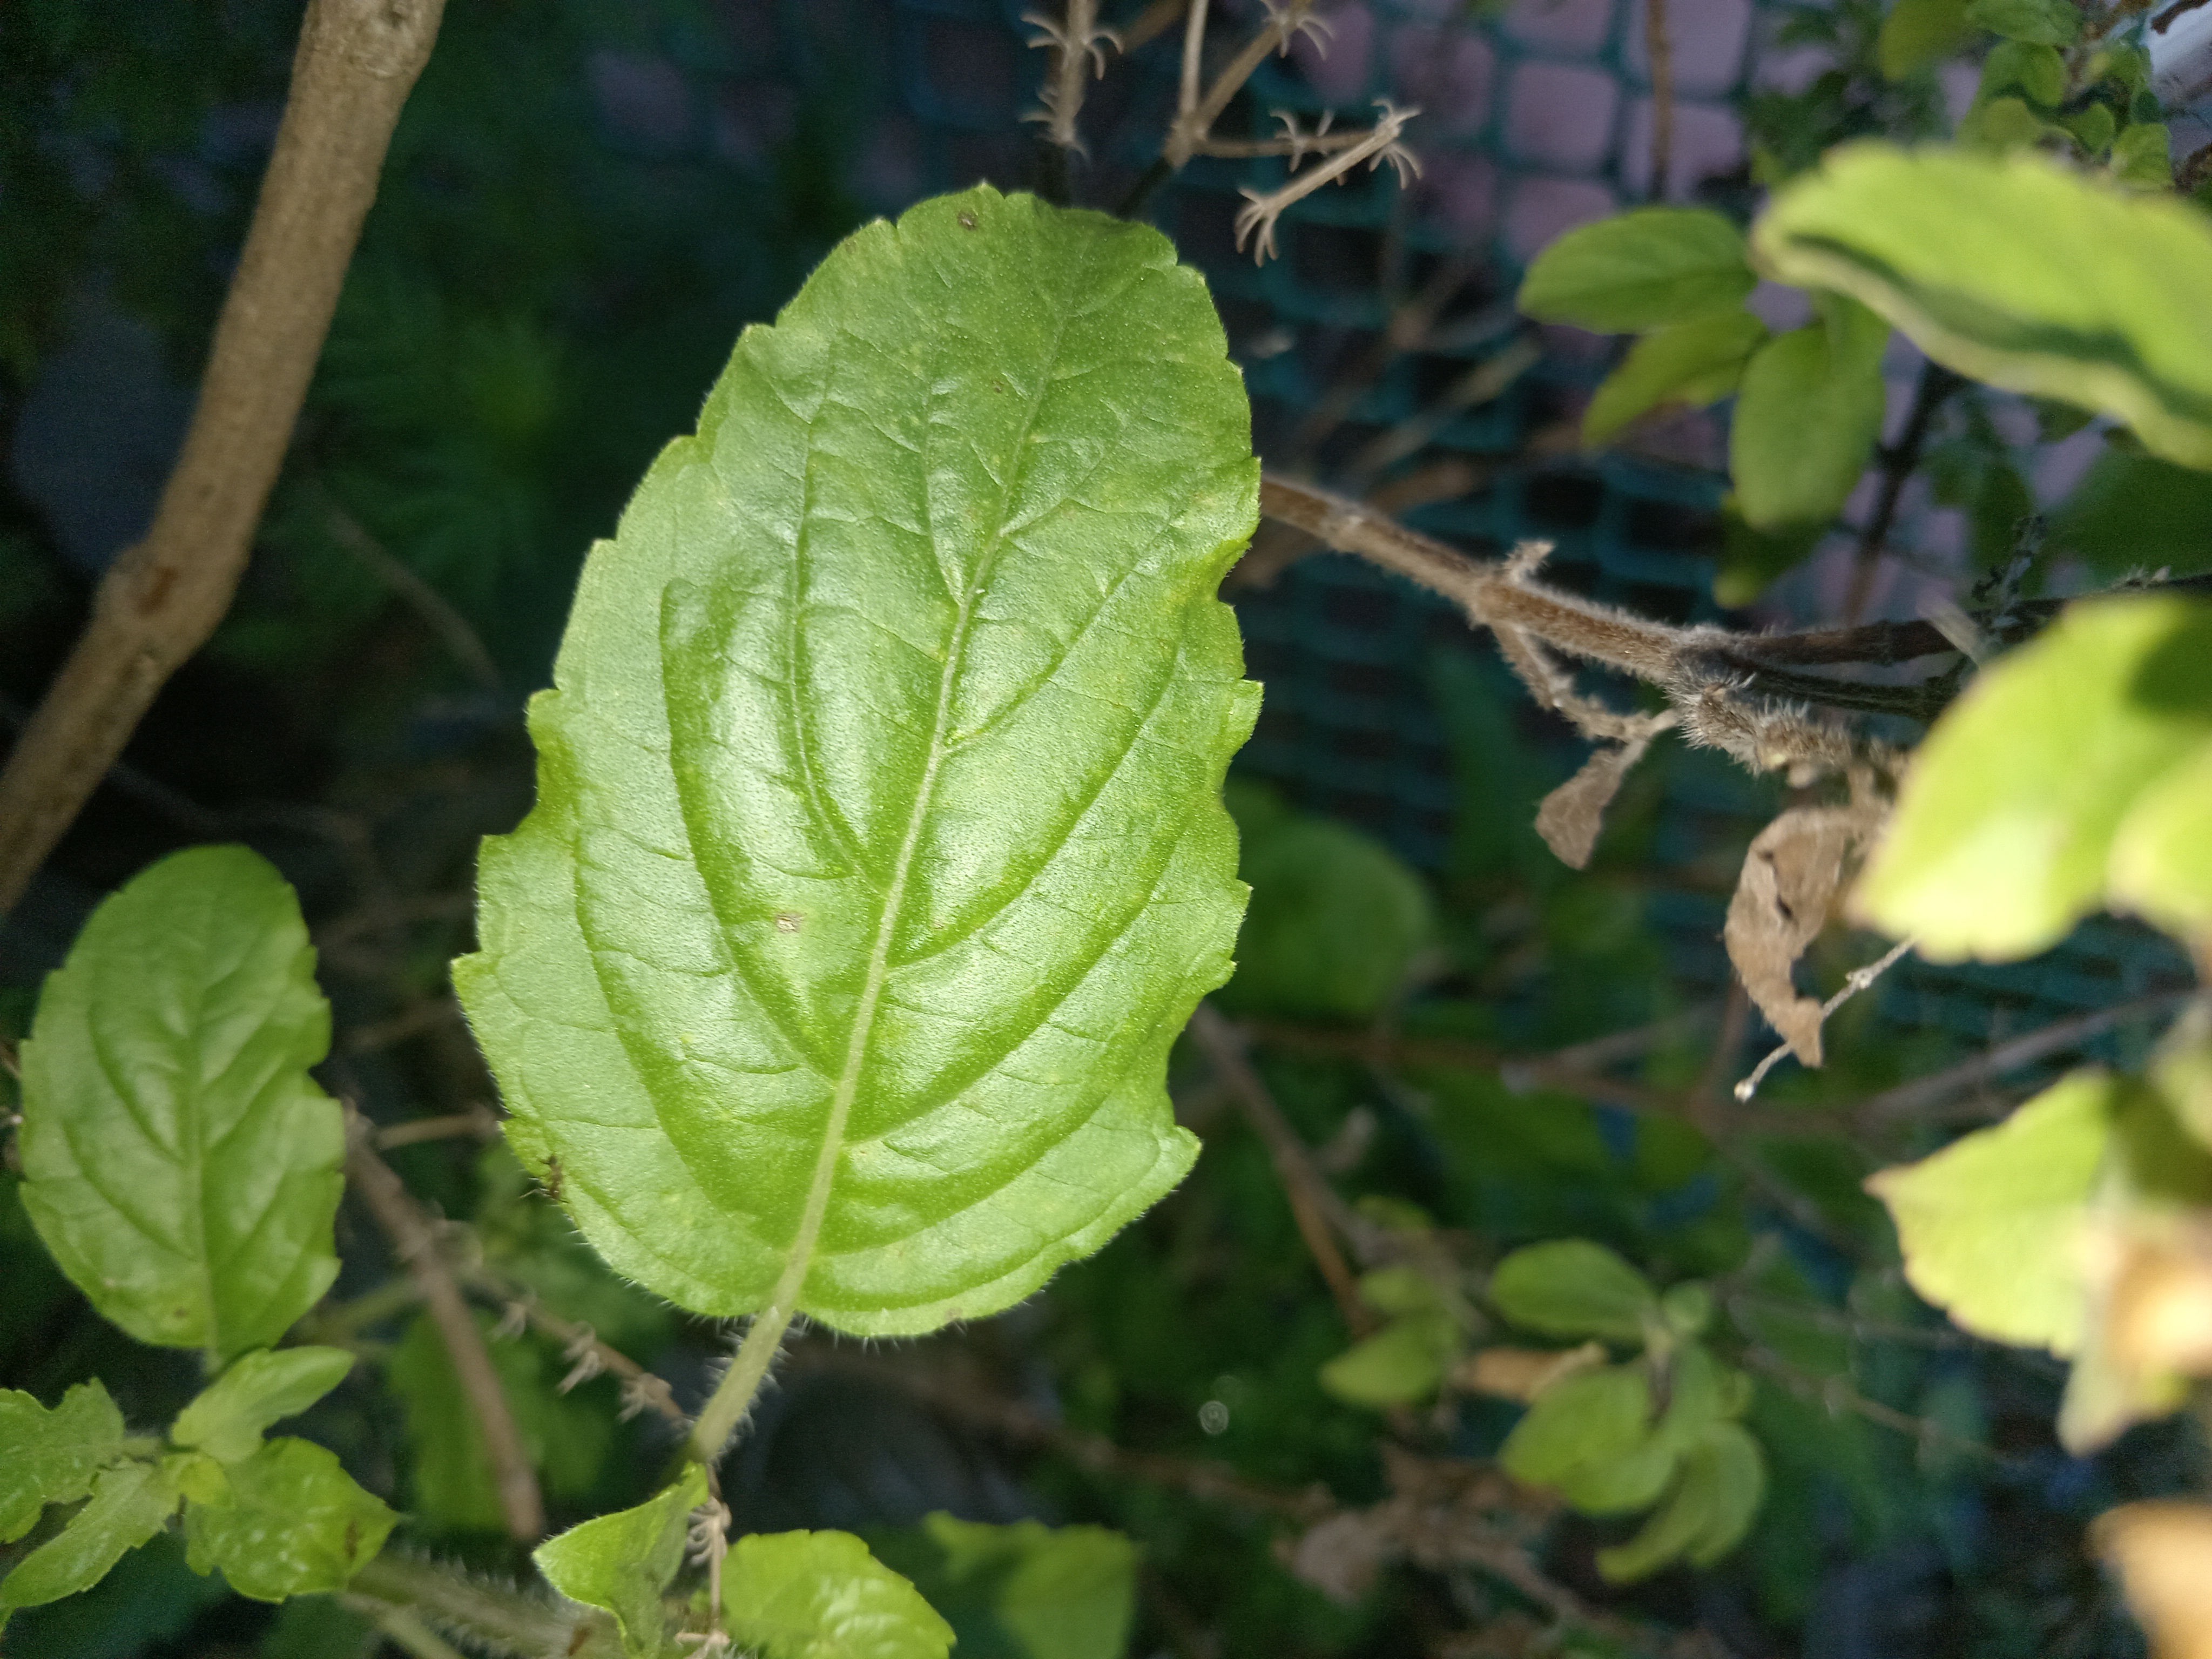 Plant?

tulshi
